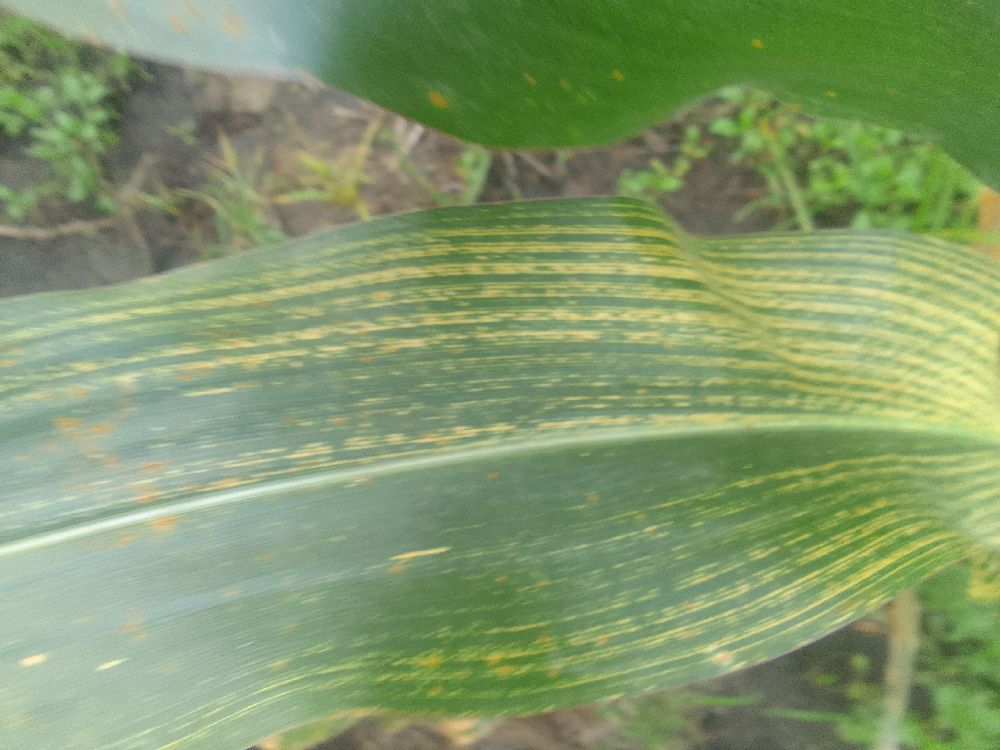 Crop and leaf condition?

maize, maize streak virus
